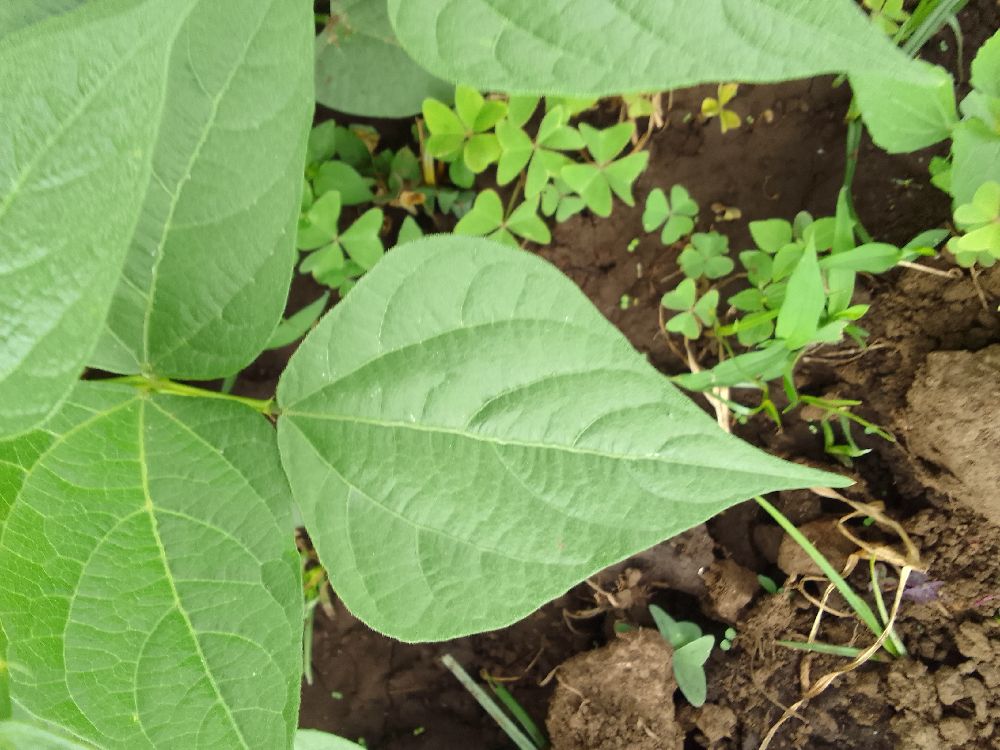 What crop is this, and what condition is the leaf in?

common bean, healthy
